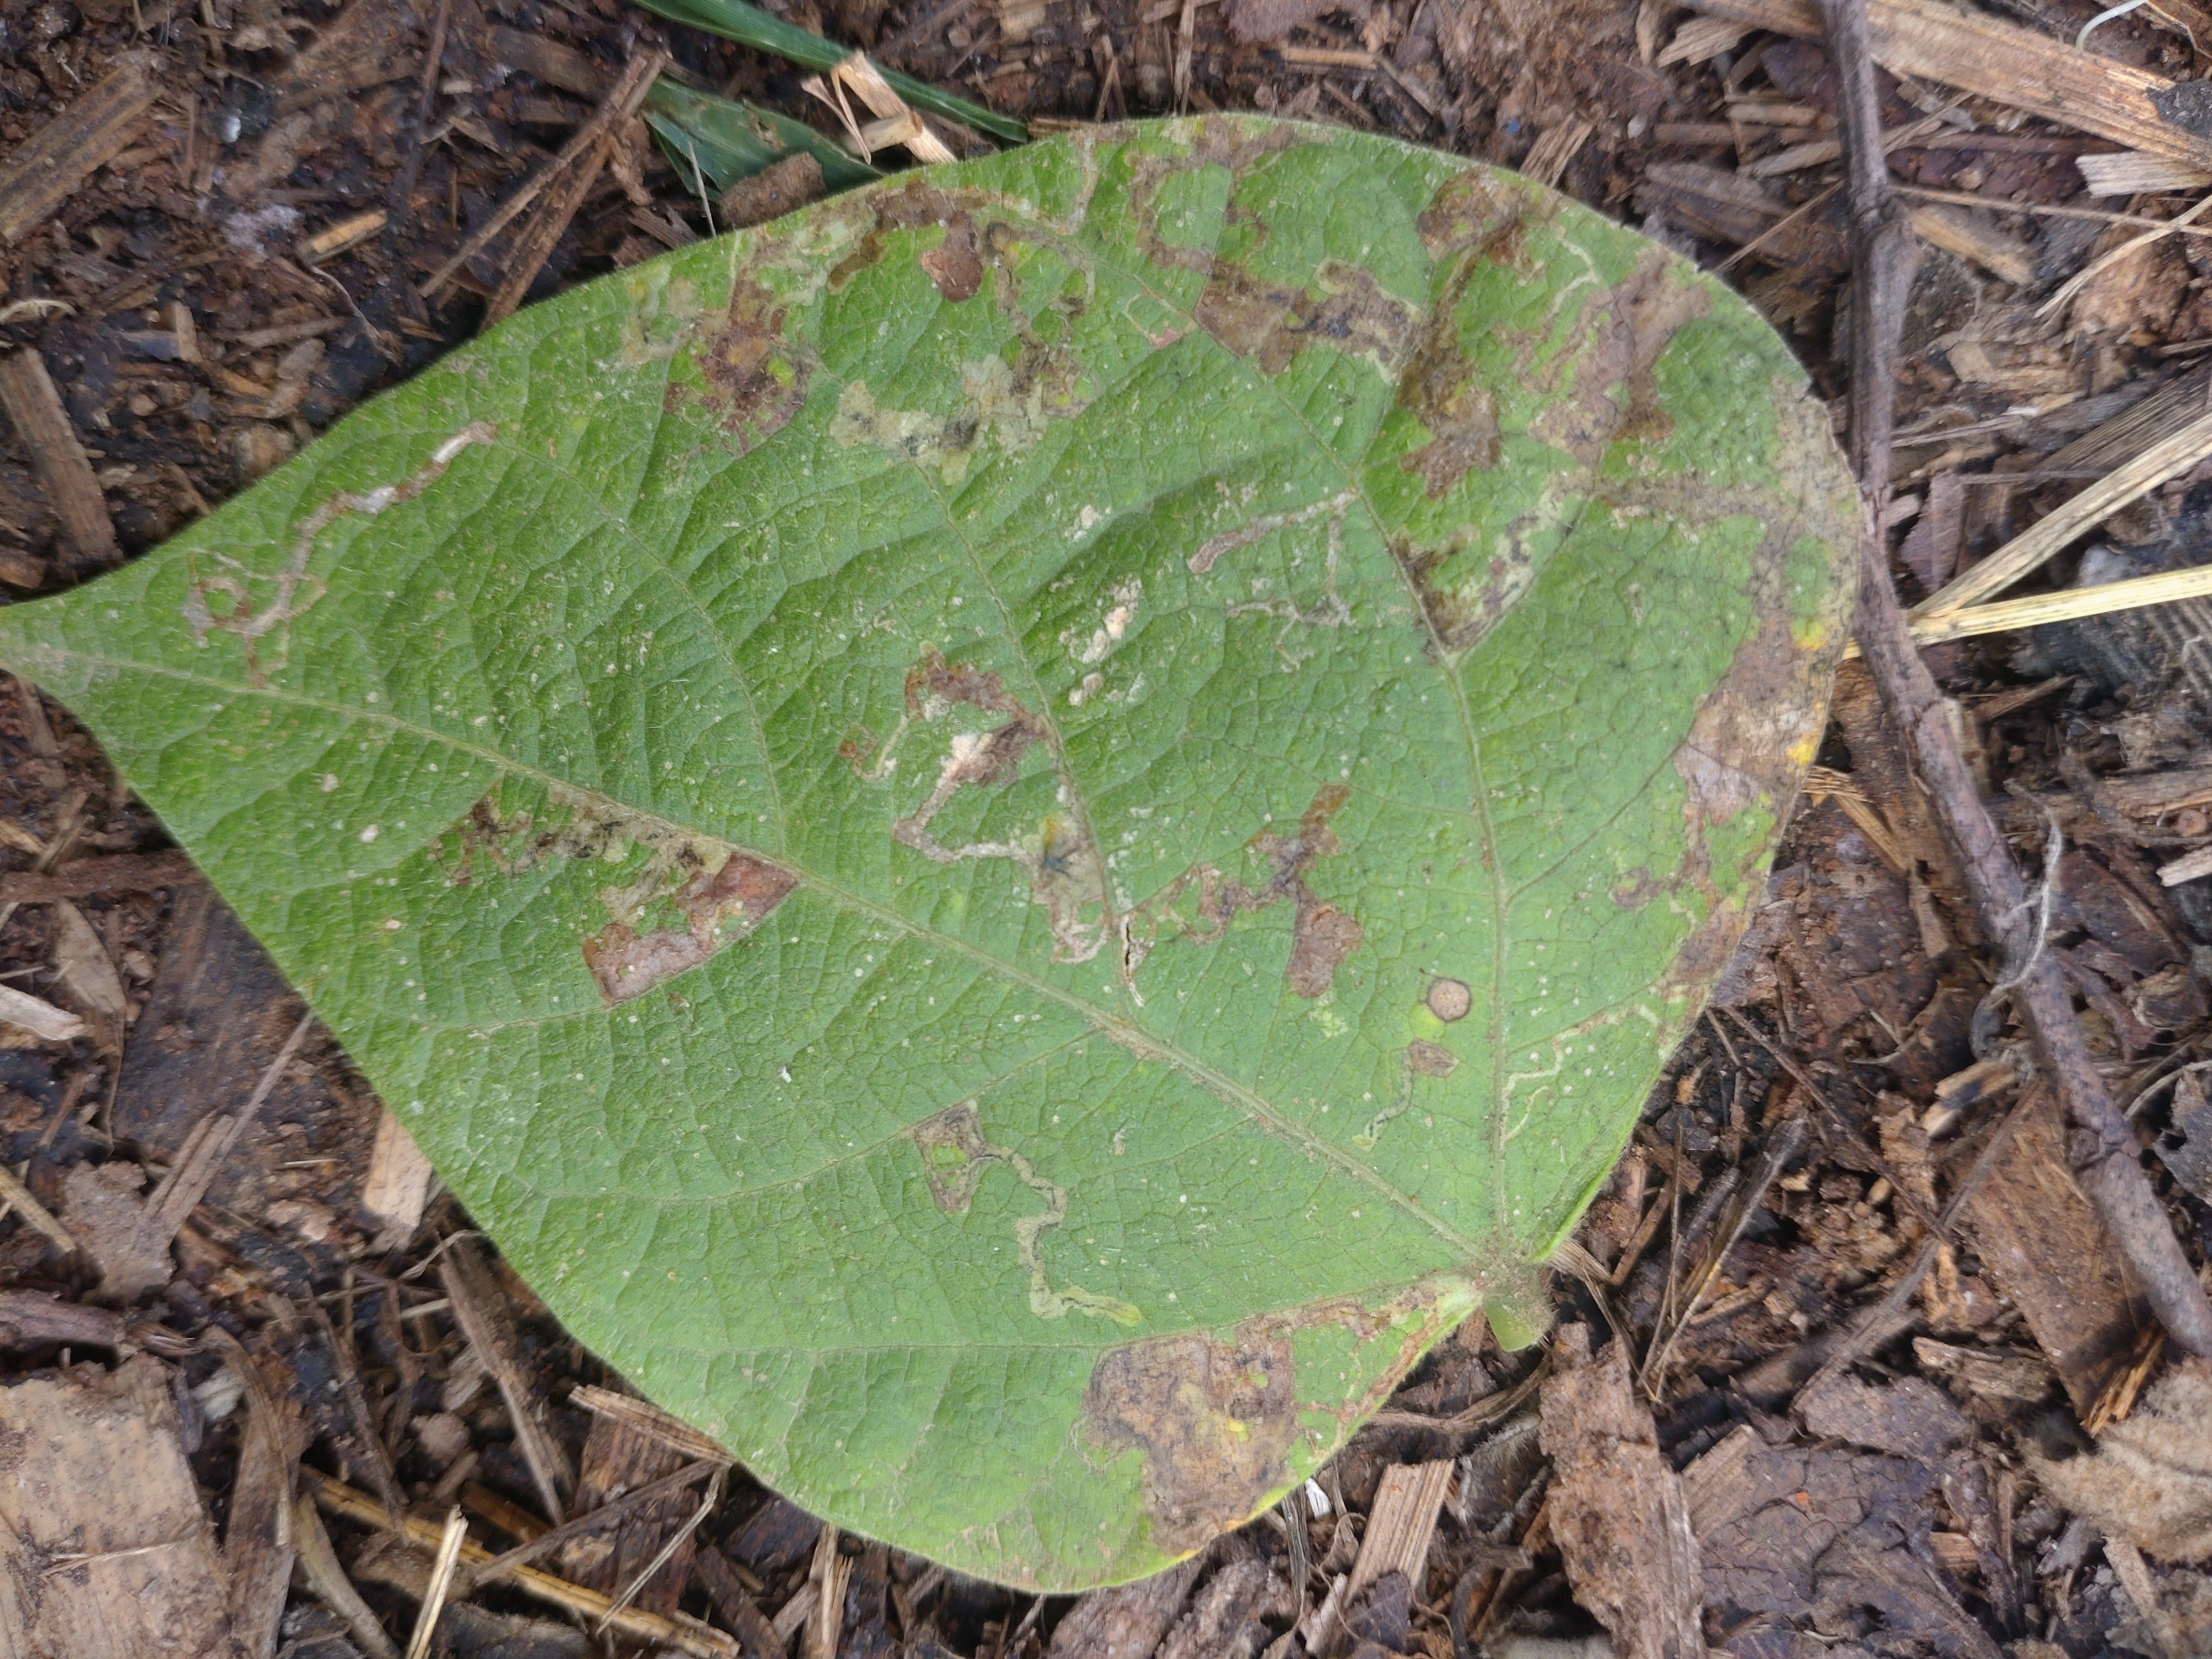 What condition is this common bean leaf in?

anthracnose
